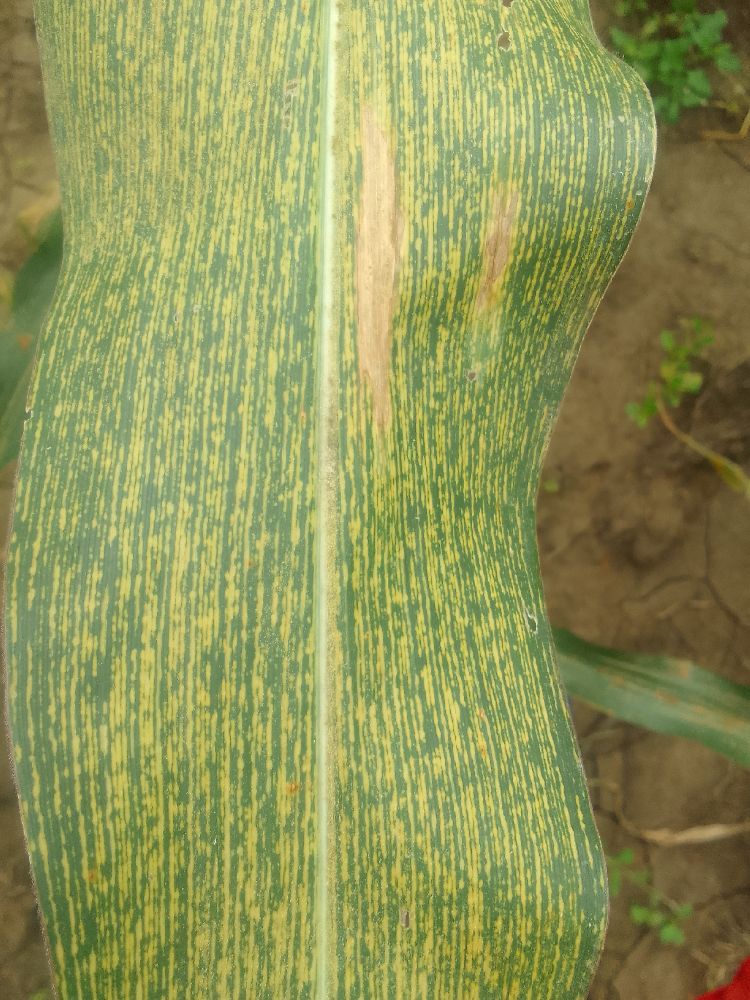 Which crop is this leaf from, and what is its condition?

maize, maize streak virus
